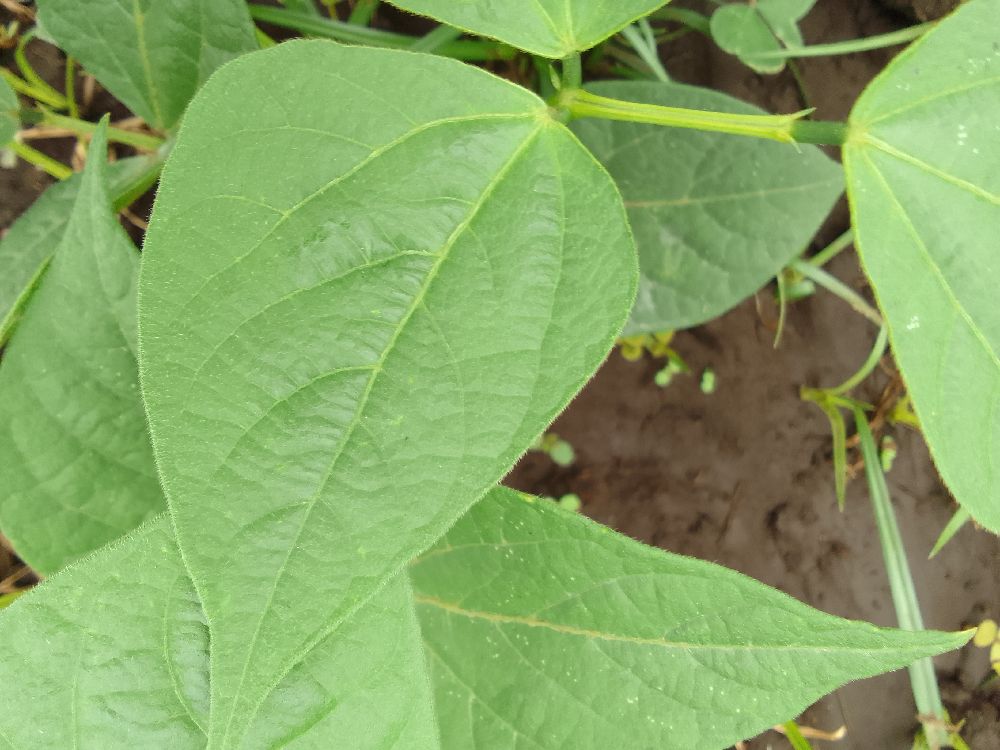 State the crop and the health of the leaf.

common bean, healthy
